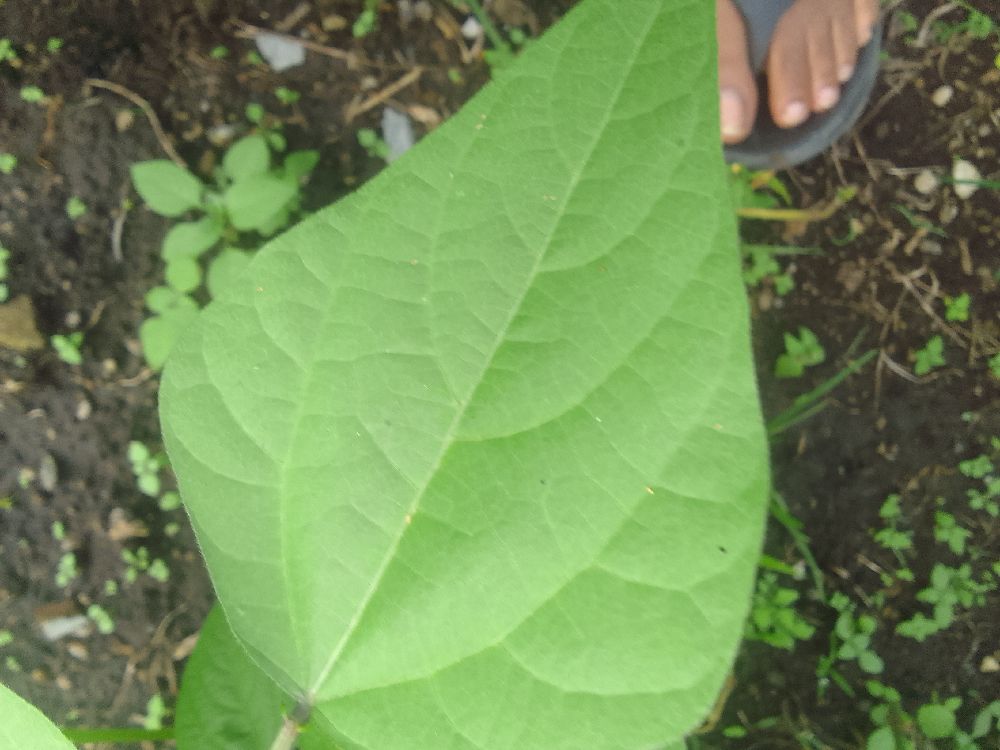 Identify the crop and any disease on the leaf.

common bean, healthy
